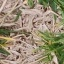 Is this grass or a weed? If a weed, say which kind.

grass
